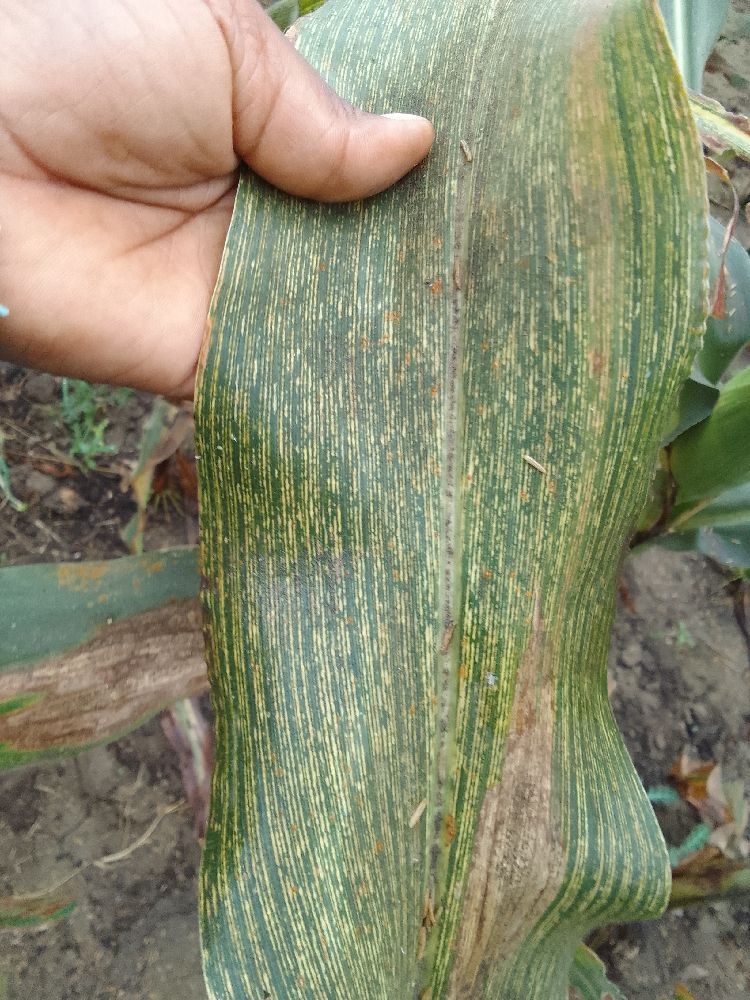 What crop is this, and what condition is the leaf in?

maize, maize streak virus
